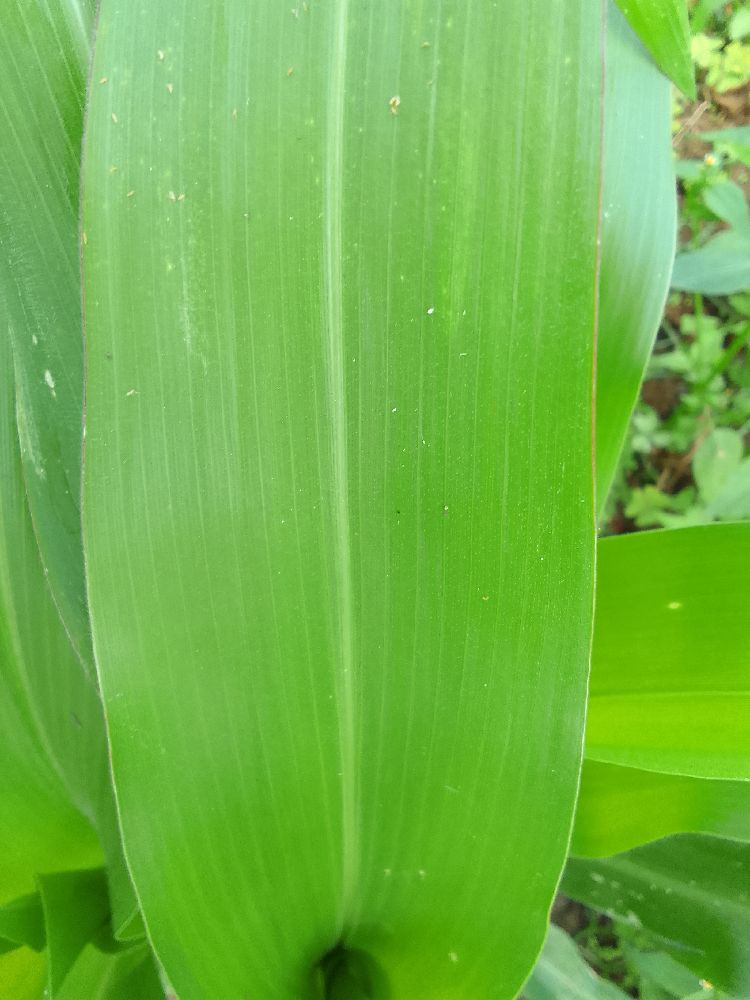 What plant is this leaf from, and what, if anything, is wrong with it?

maize, healthy
